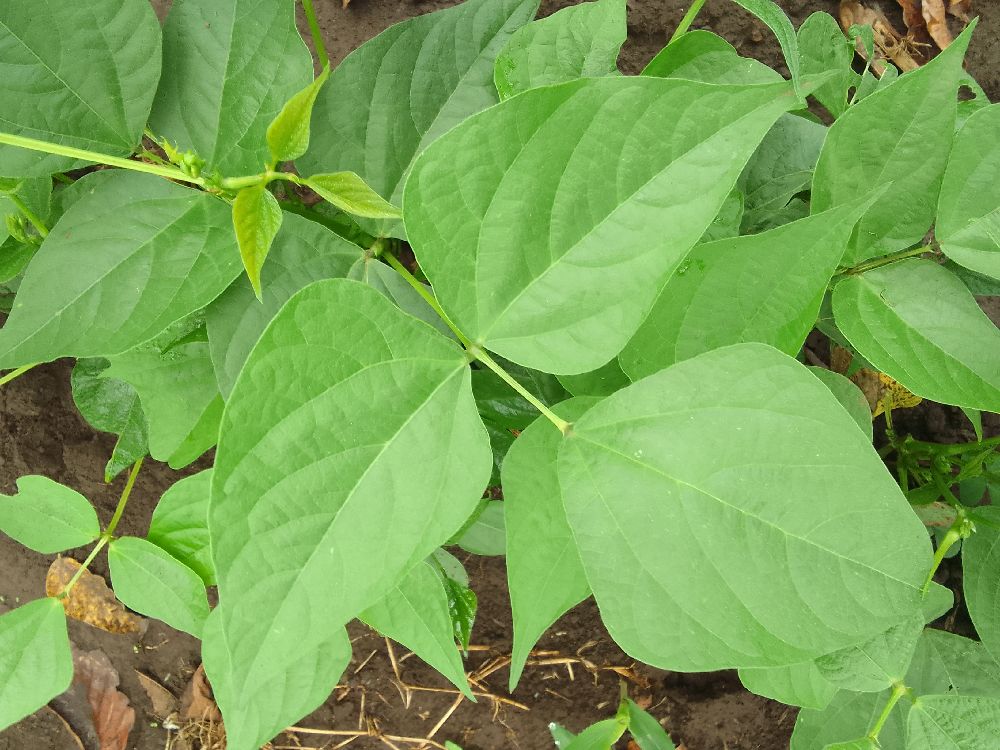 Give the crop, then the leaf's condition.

common bean, healthy
